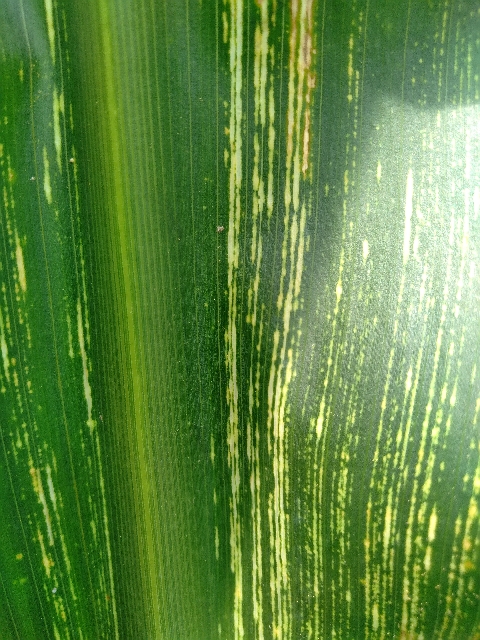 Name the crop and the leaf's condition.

maize, maize streak virus
